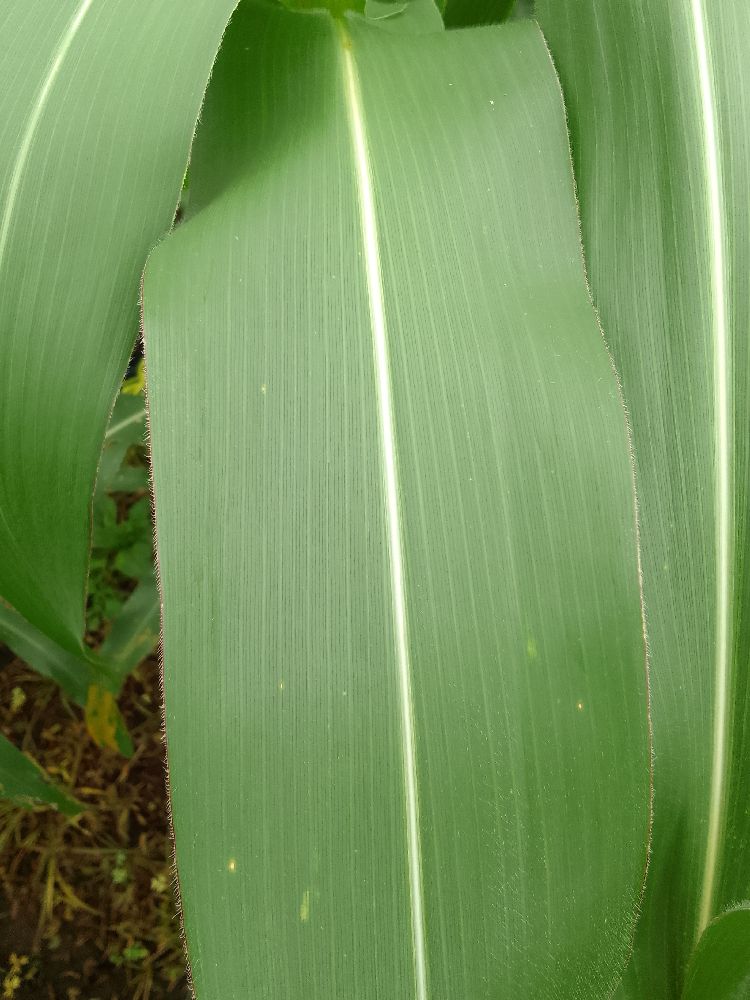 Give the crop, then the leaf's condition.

maize, healthy
